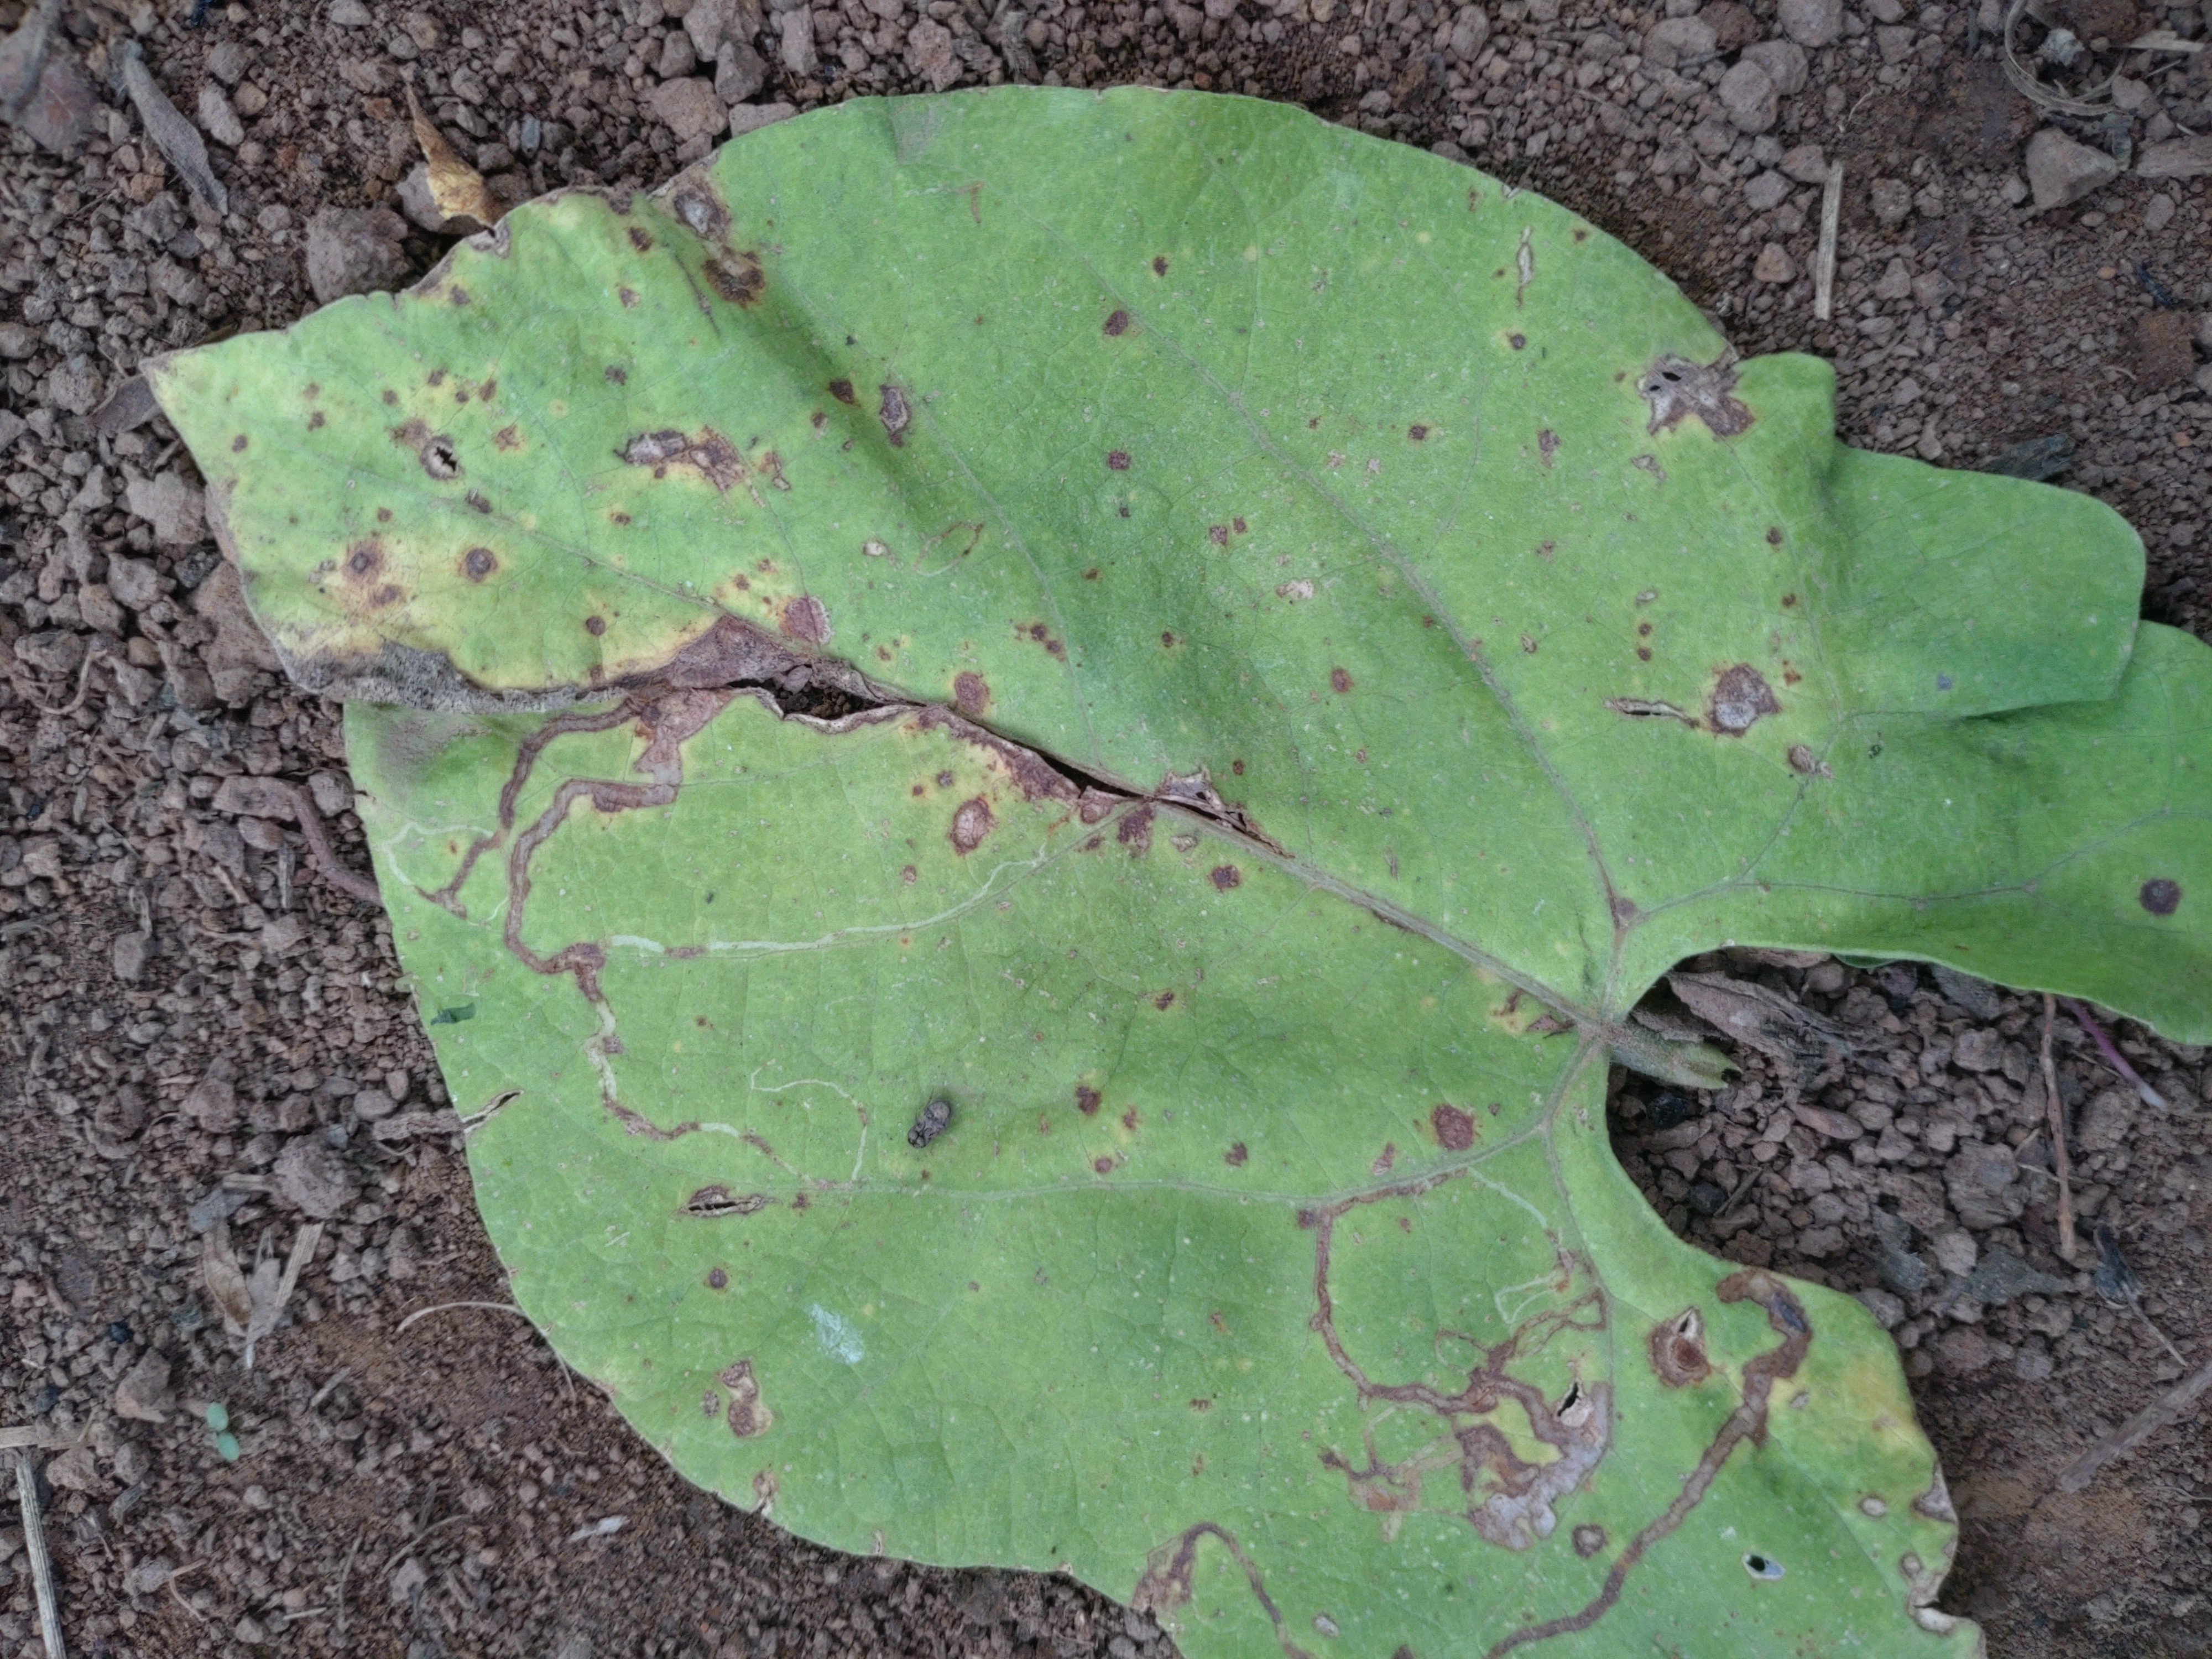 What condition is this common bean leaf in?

anthracnose
